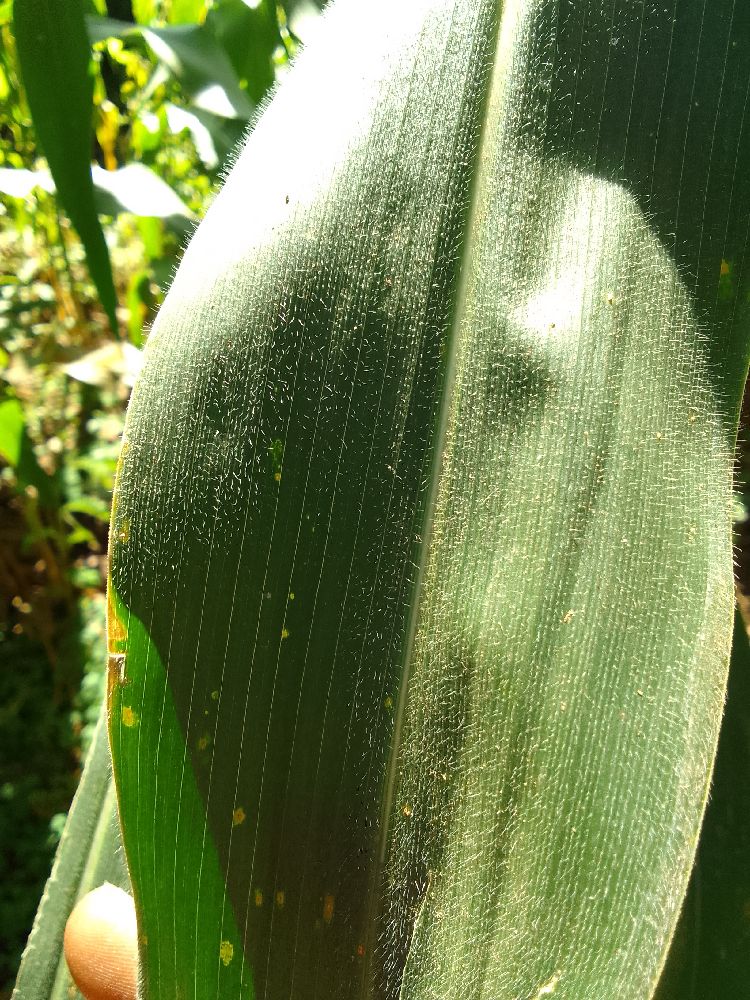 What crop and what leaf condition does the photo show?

maize, healthy
